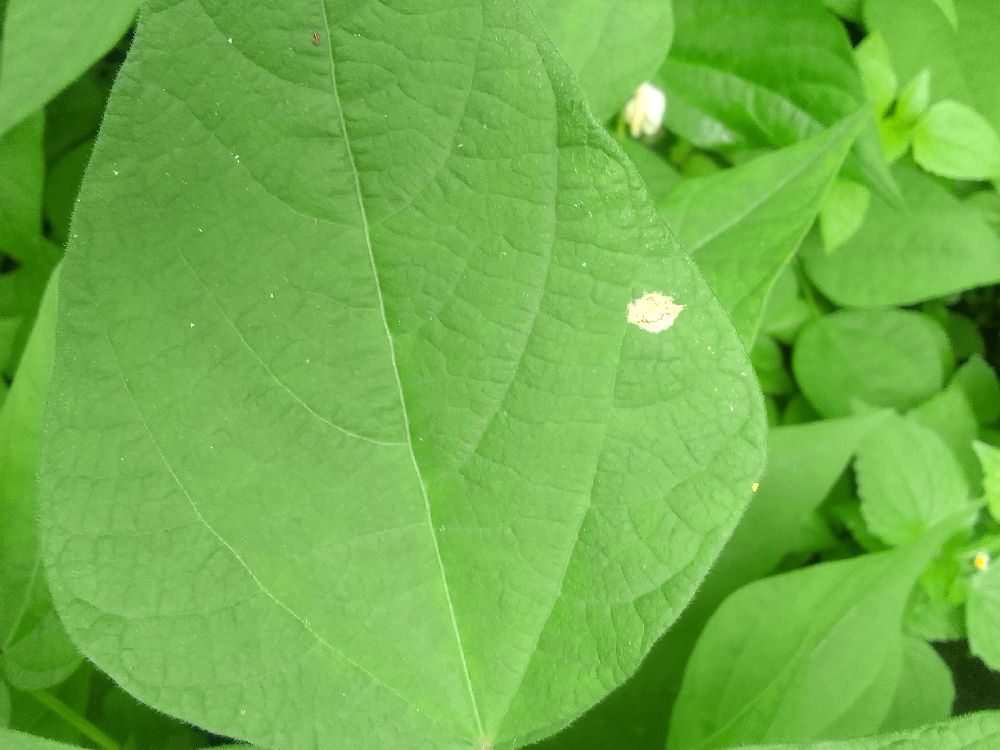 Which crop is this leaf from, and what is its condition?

common bean, healthy
